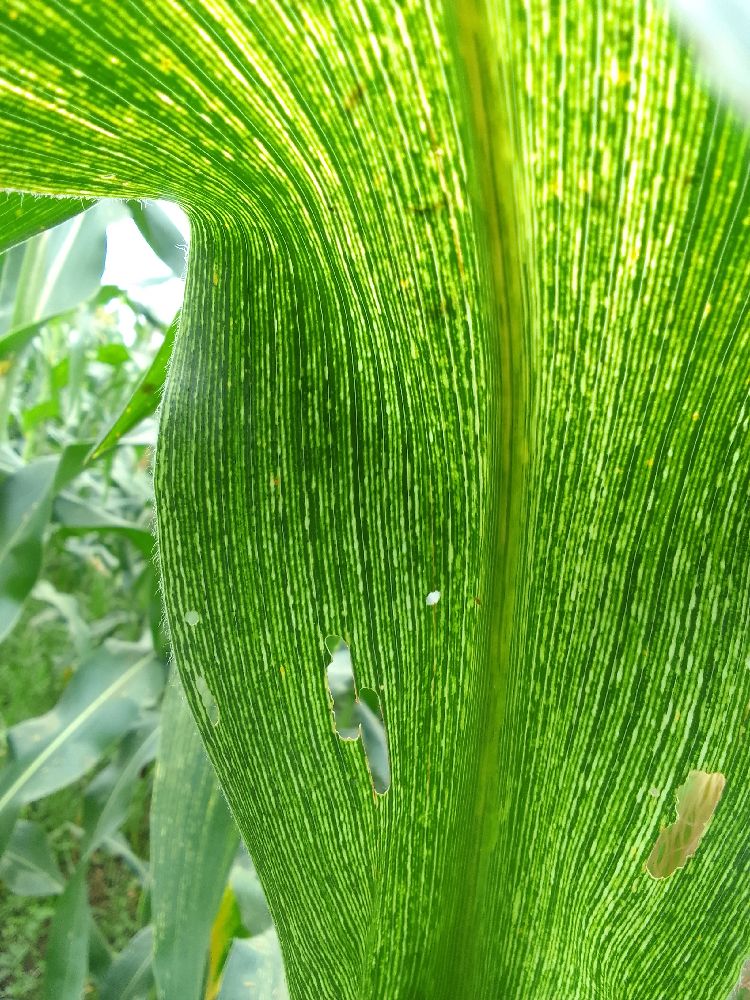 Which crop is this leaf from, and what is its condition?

maize, maize streak virus
